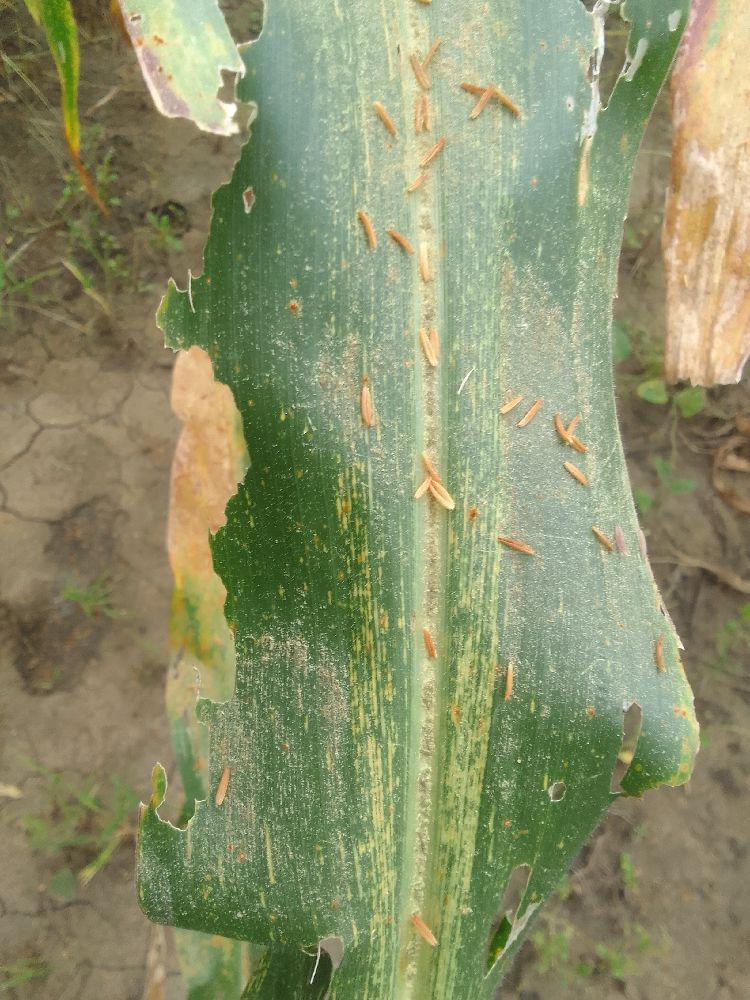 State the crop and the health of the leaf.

maize, maize streak virus
